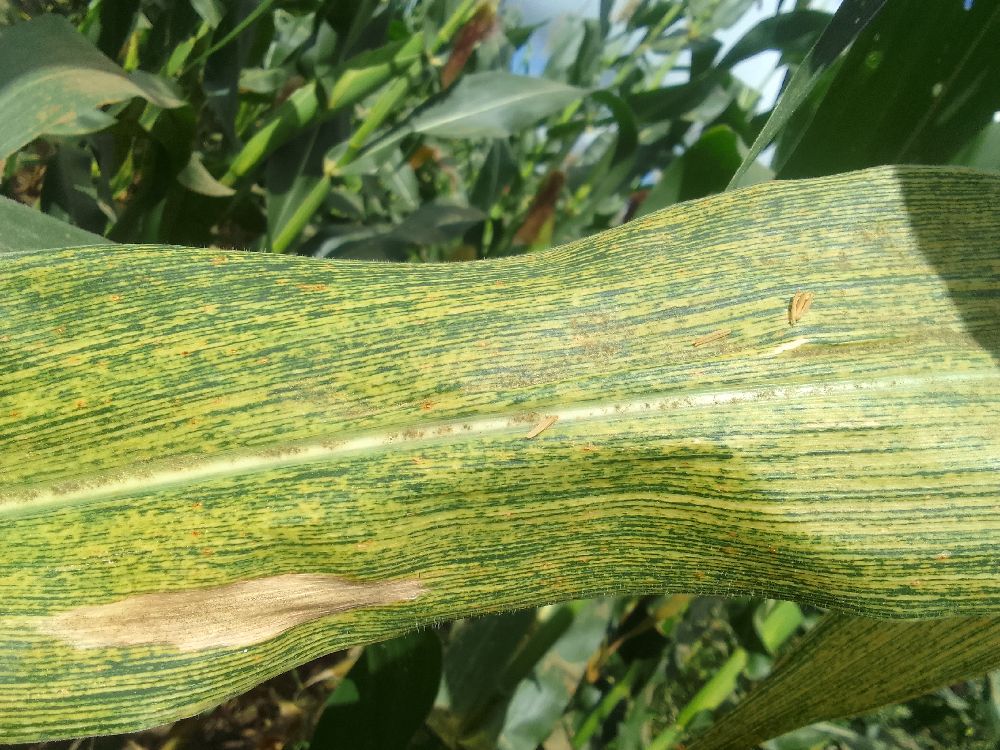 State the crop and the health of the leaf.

maize, maize streak virus
